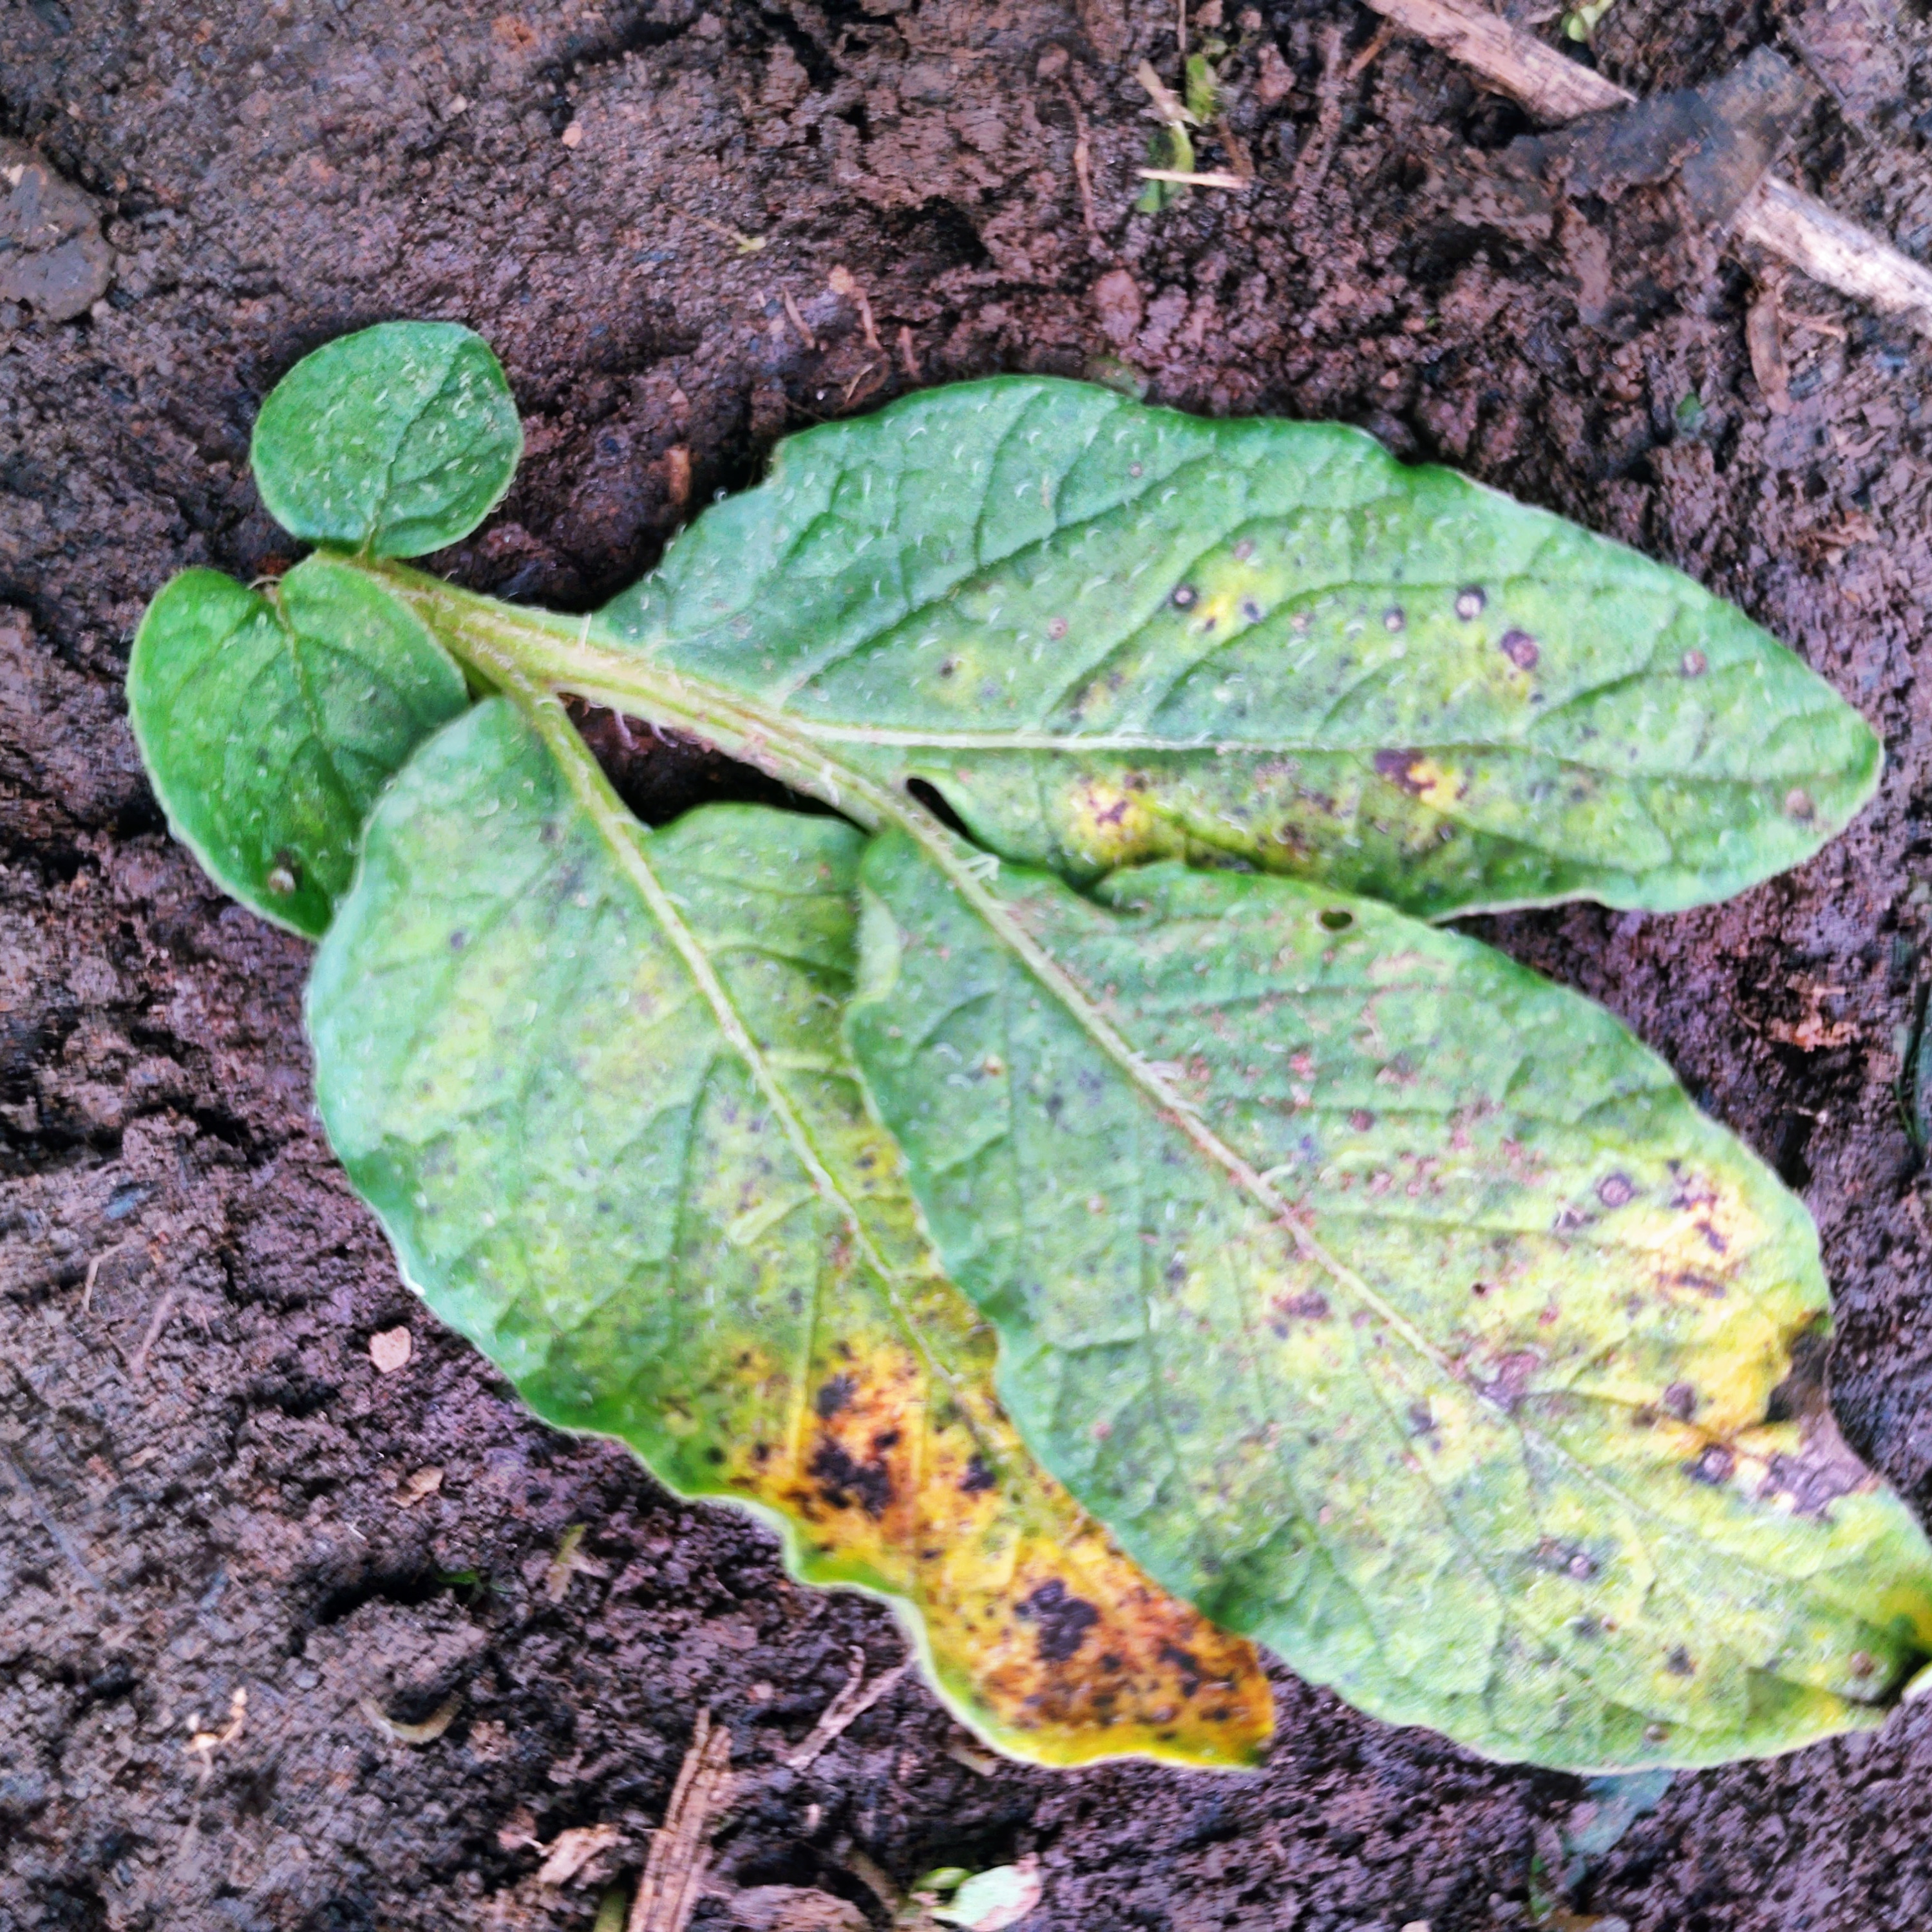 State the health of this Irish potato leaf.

late blight
